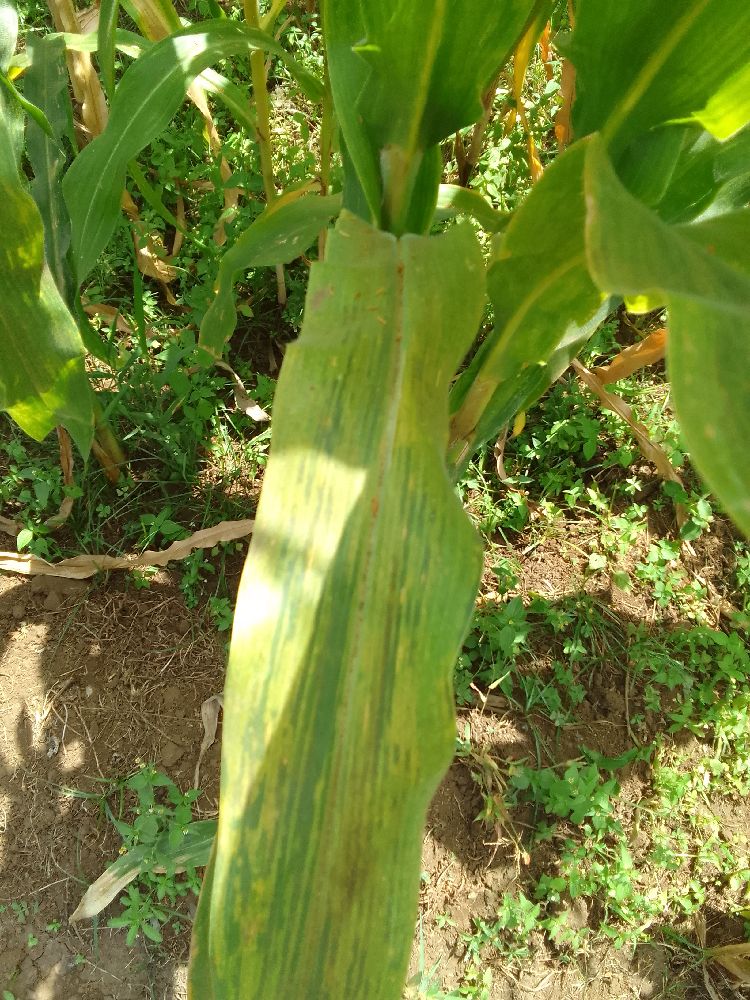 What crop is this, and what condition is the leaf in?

maize, maize lethal necrosis
